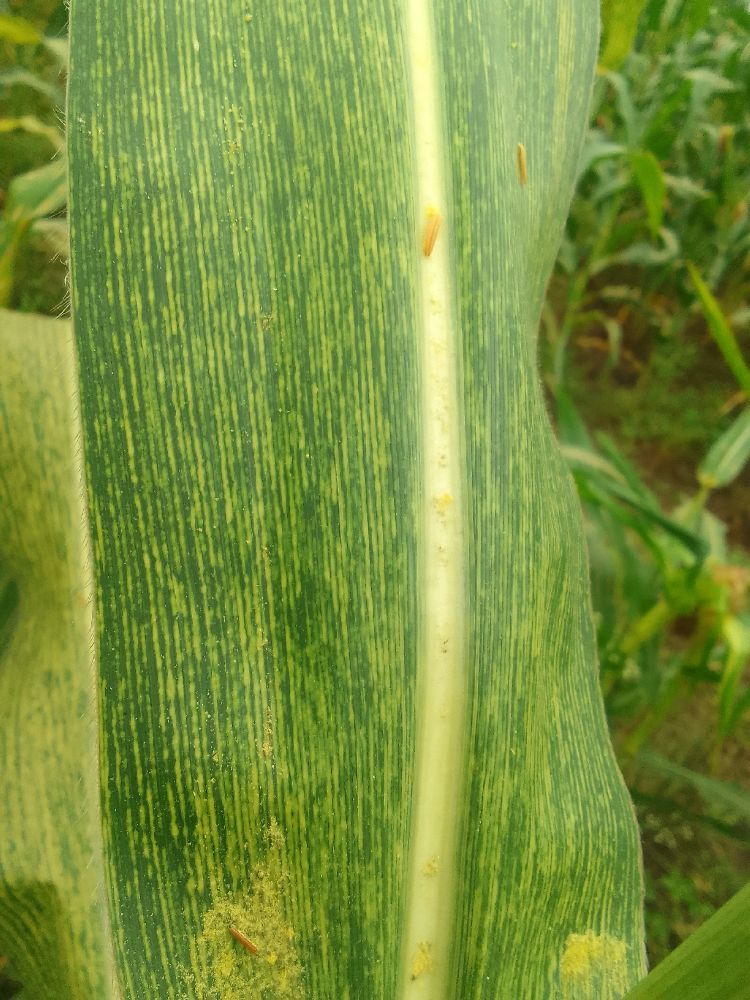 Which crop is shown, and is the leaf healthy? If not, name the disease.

maize, maize streak virus
